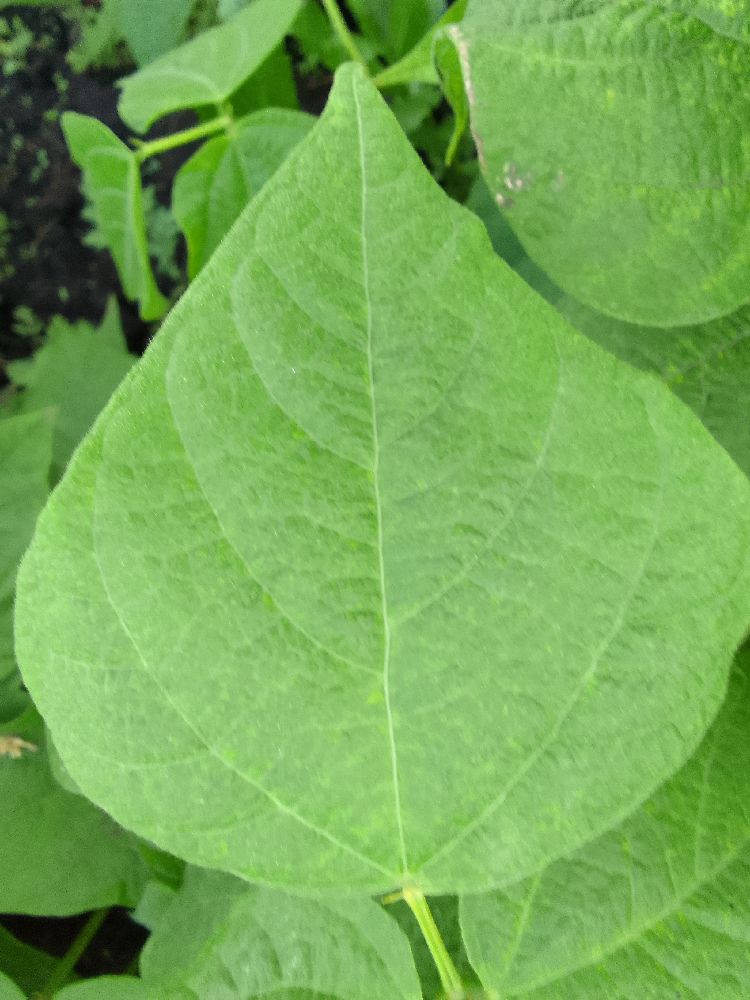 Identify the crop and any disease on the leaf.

common bean, healthy
